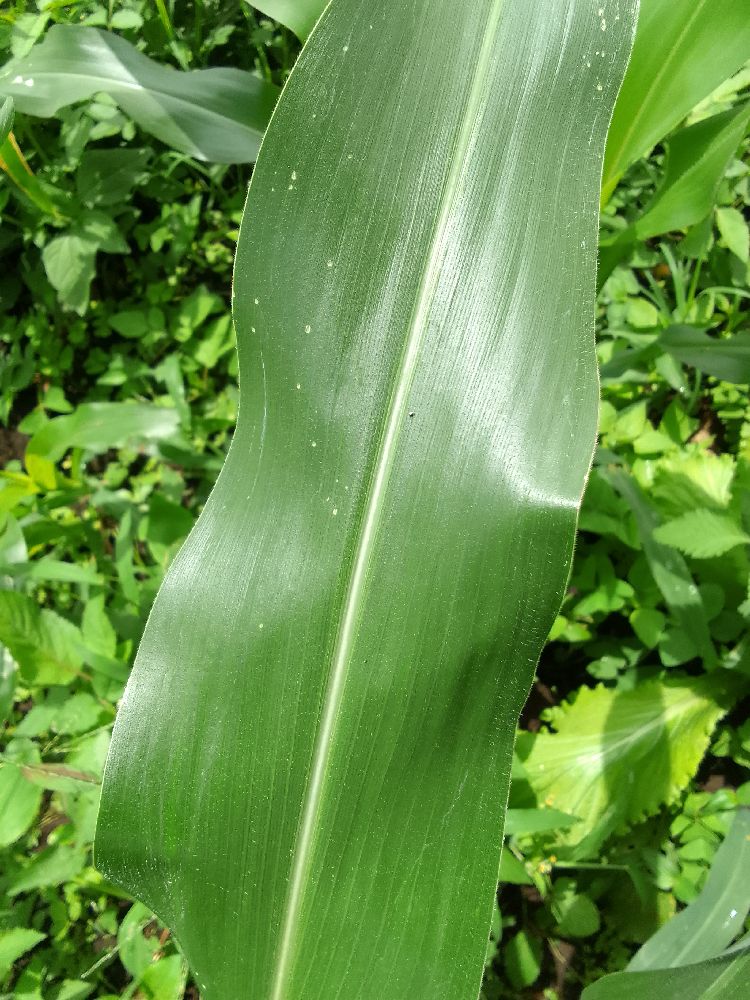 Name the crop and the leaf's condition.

maize, healthy
